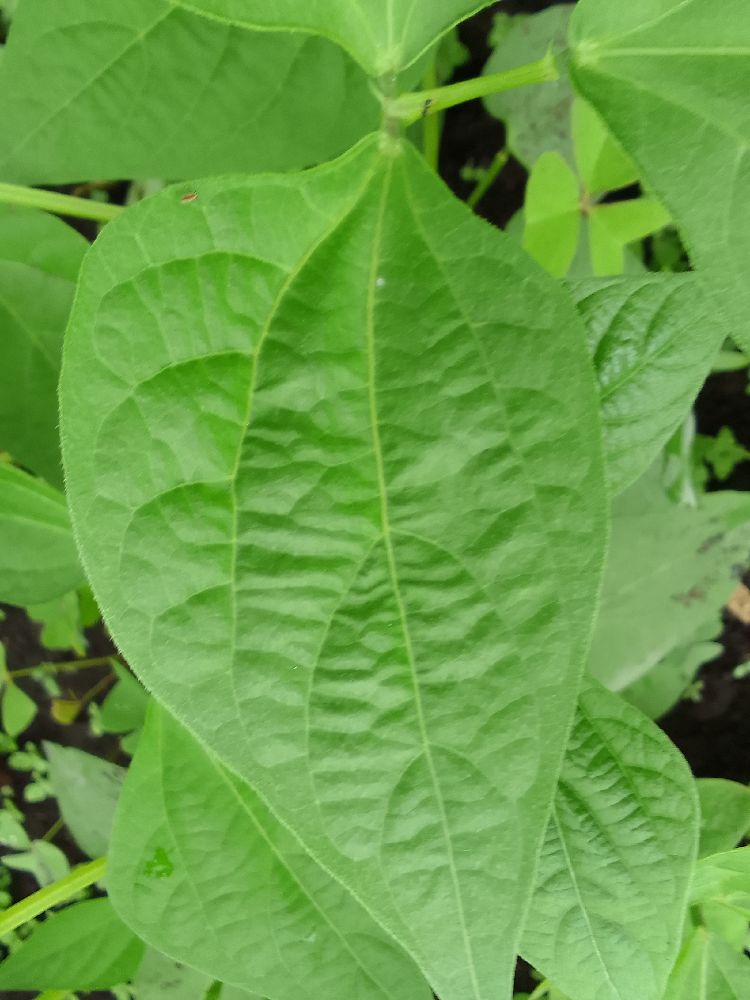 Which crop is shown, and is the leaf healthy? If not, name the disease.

common bean, healthy
